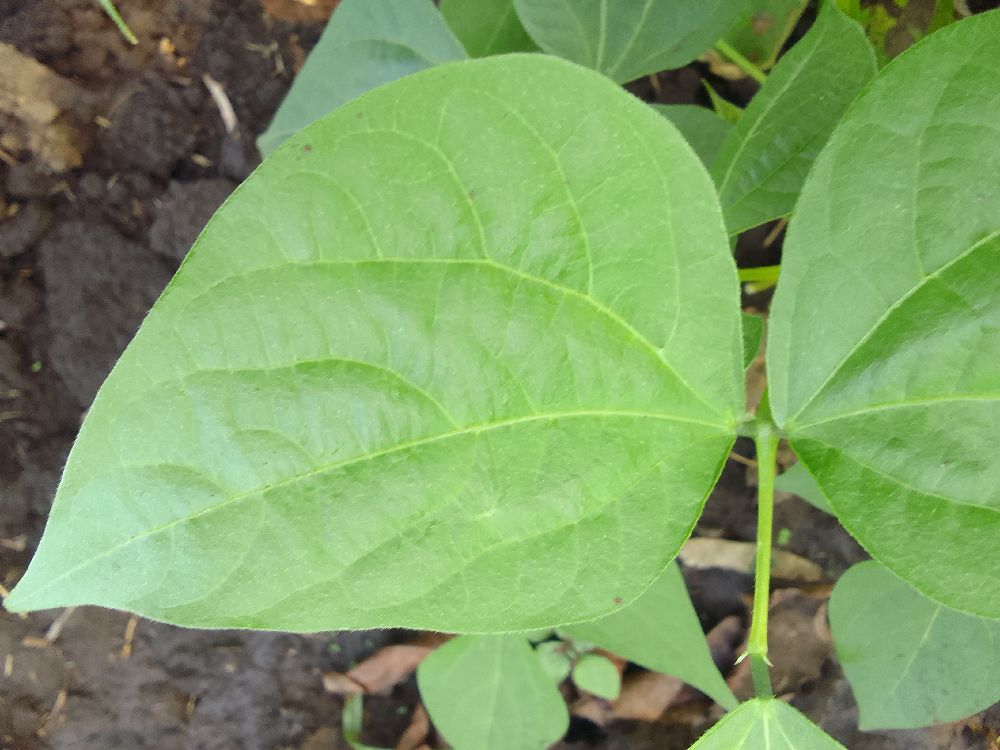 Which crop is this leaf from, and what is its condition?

common bean, healthy
